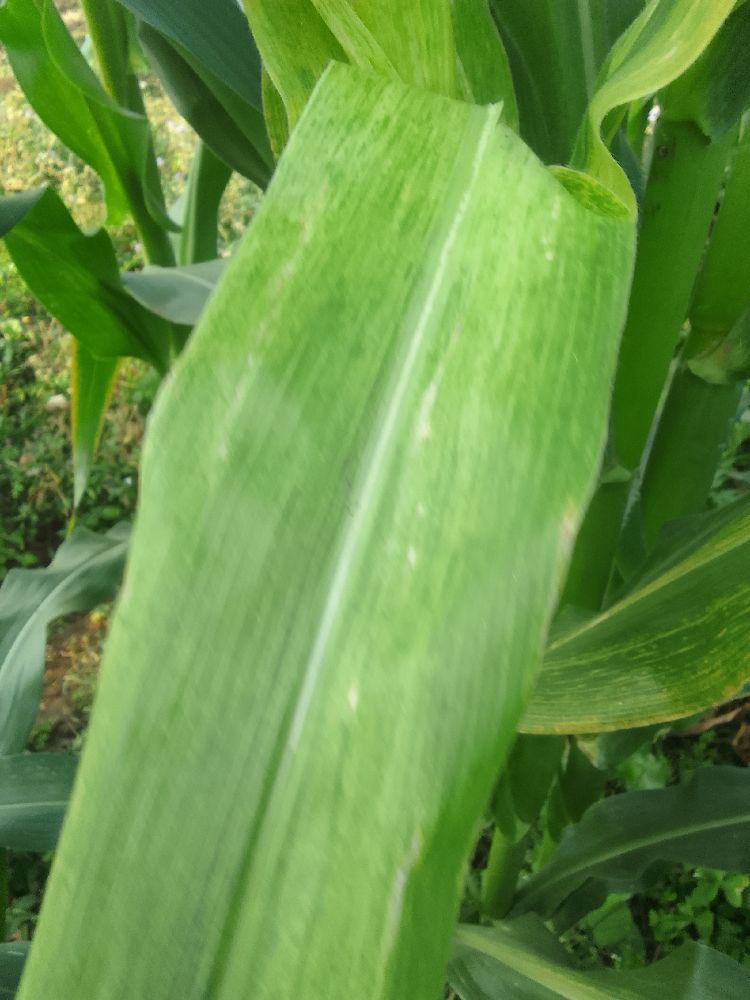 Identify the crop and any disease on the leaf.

maize, maize lethal necrosis
